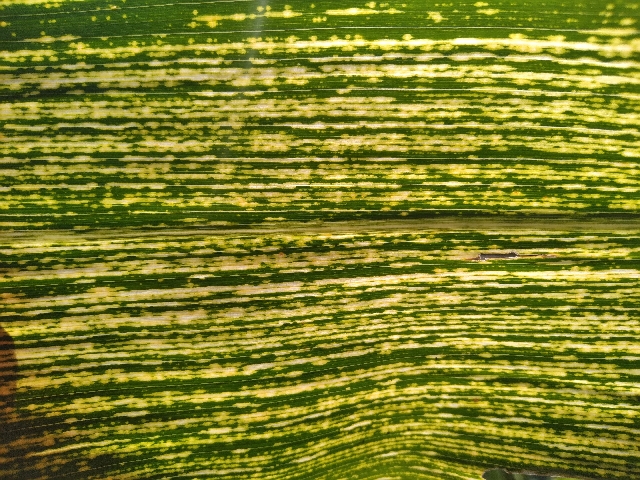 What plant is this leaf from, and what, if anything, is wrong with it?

maize, maize streak virus
